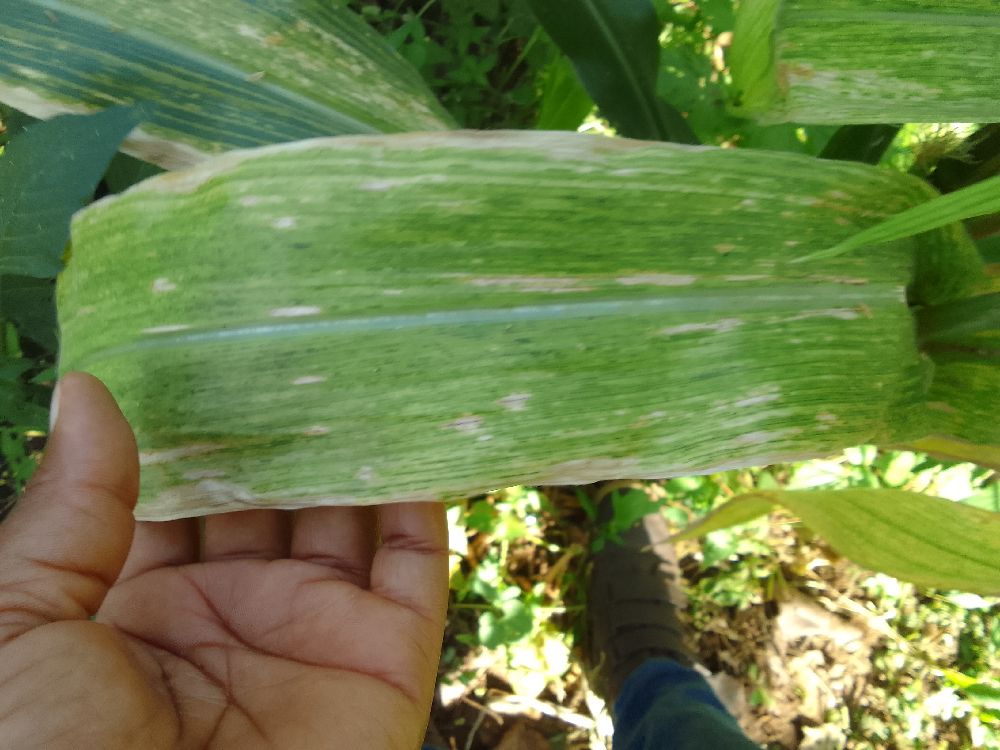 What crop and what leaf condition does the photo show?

maize, maize lethal necrosis
